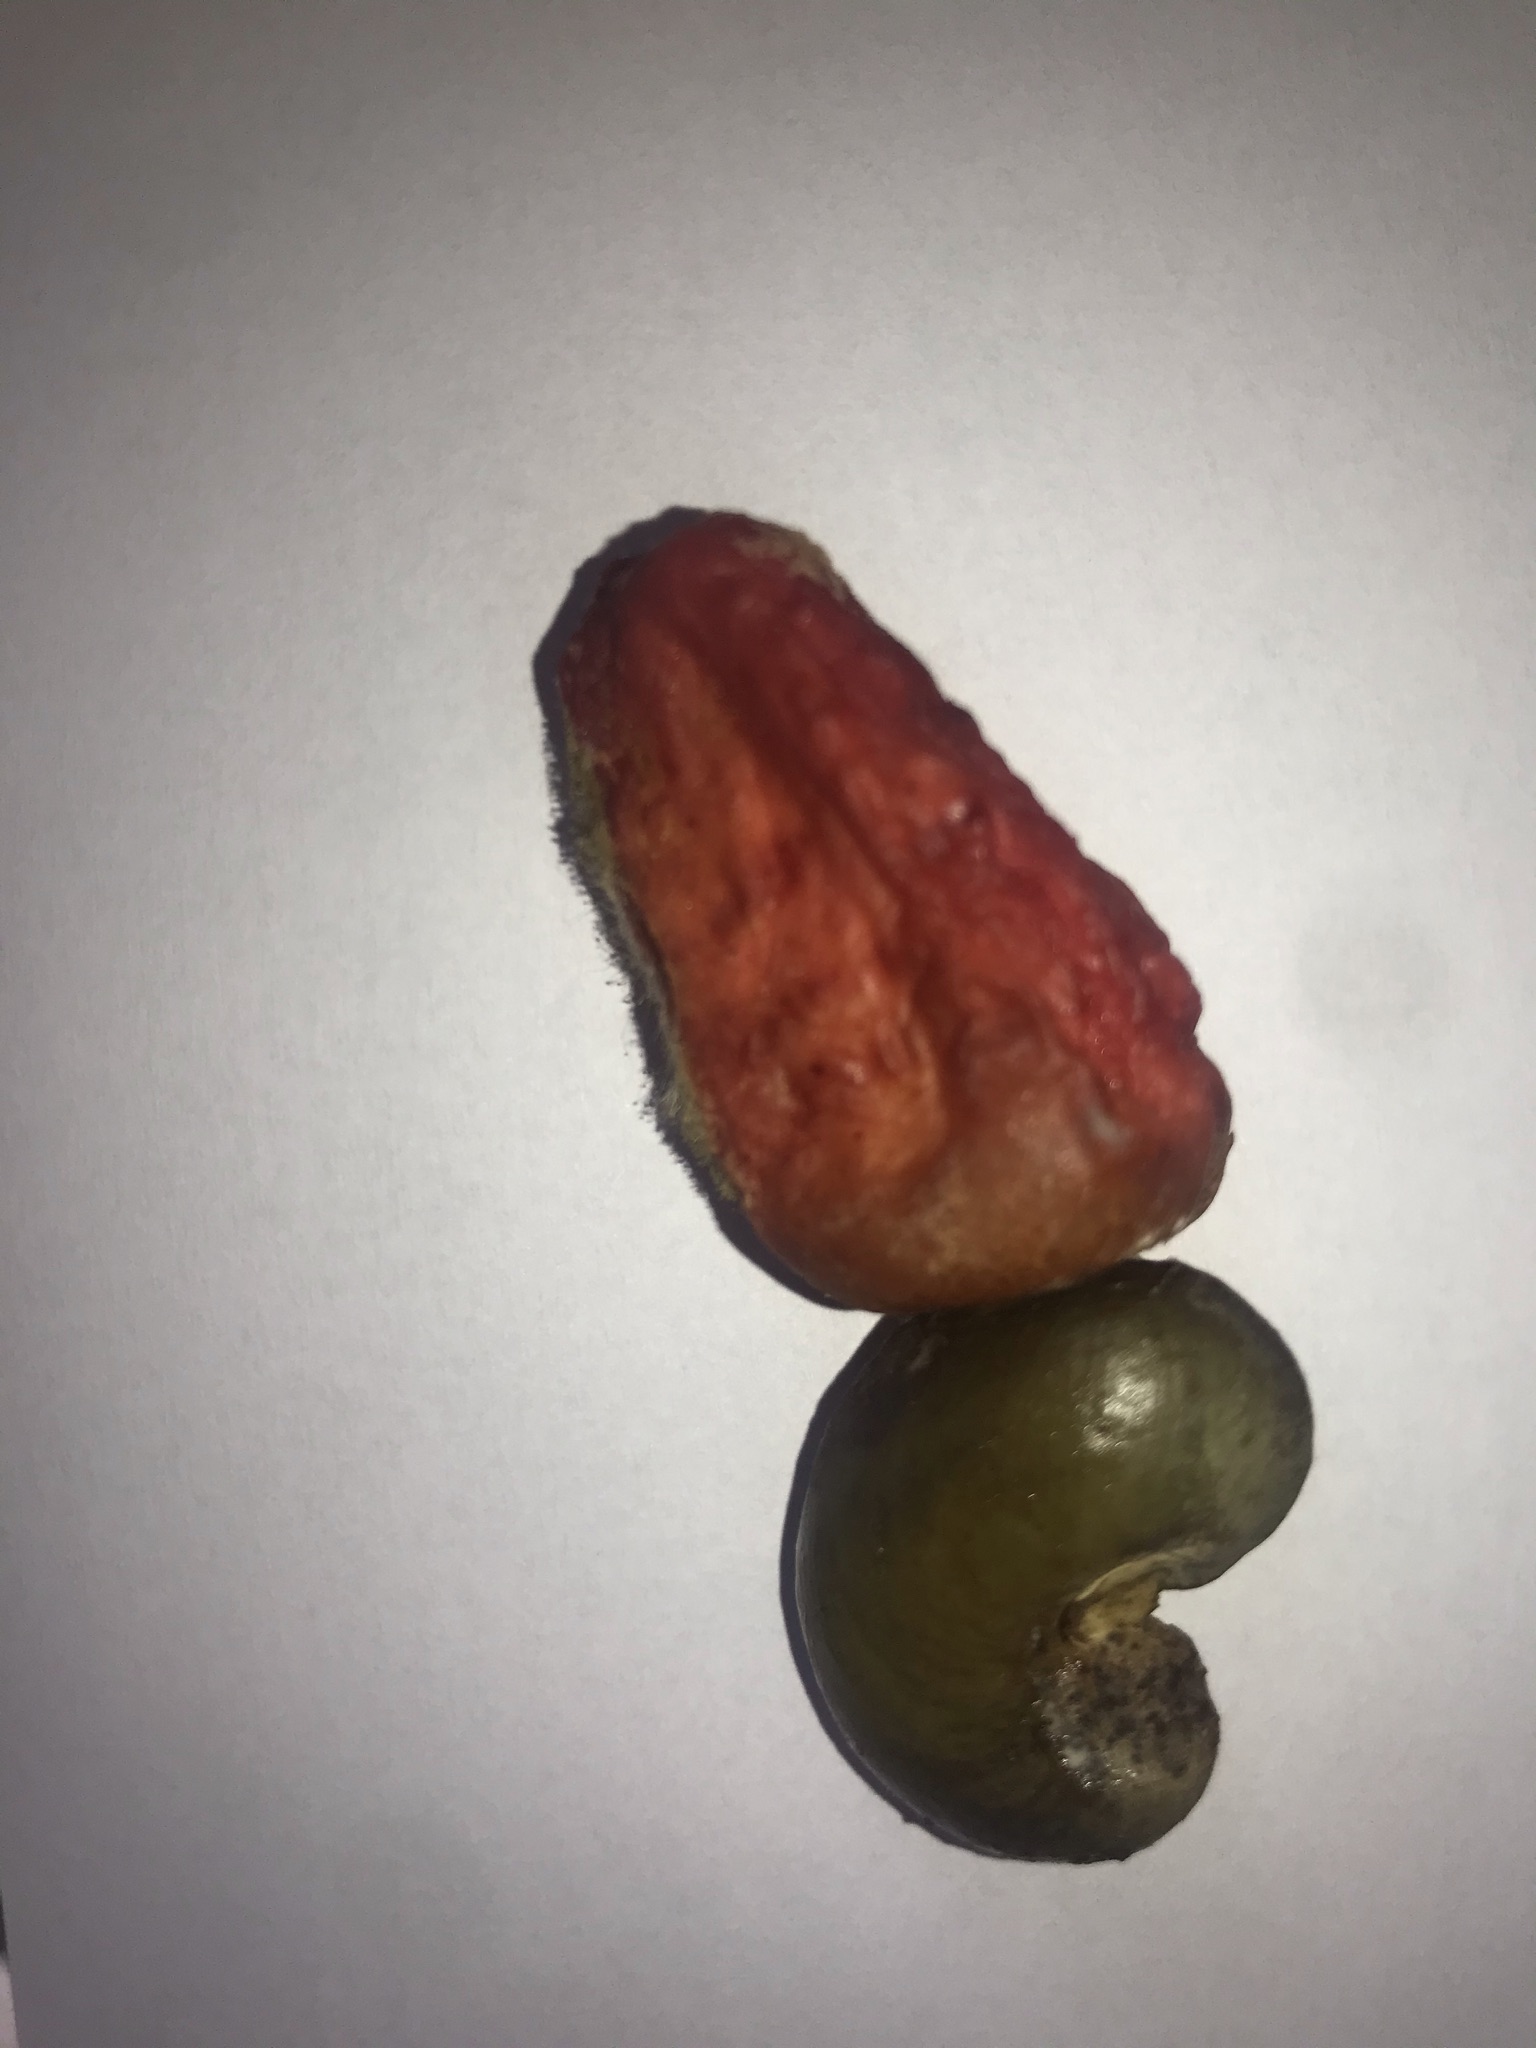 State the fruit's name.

caju vermelho
